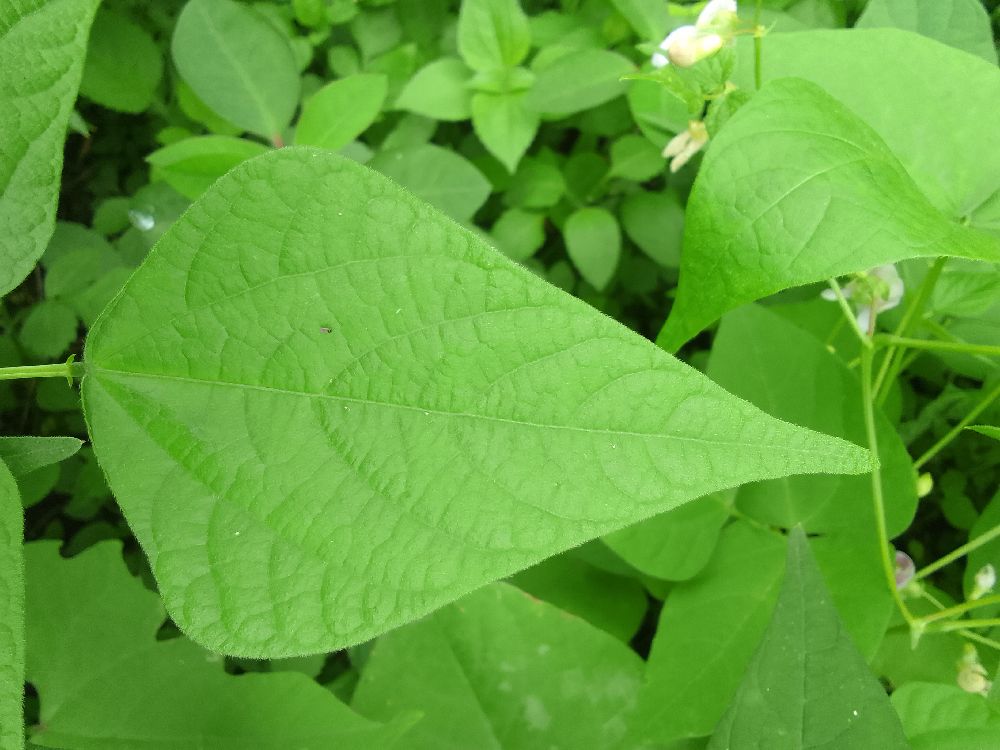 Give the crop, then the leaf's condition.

common bean, healthy
